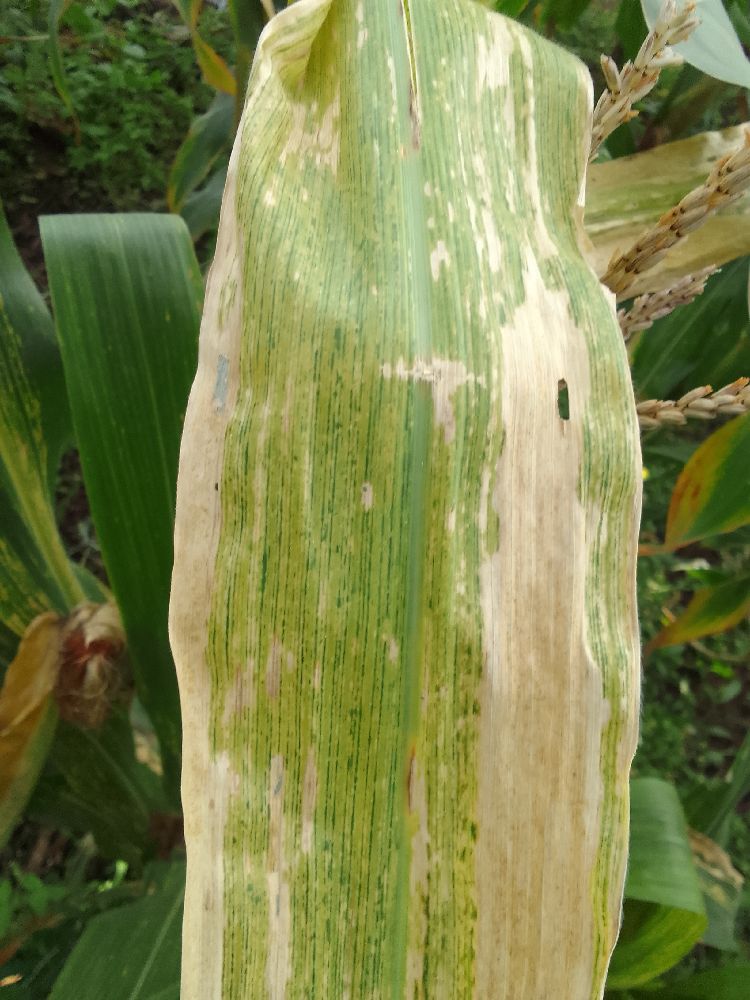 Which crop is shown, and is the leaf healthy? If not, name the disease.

maize, maize lethal necrosis
